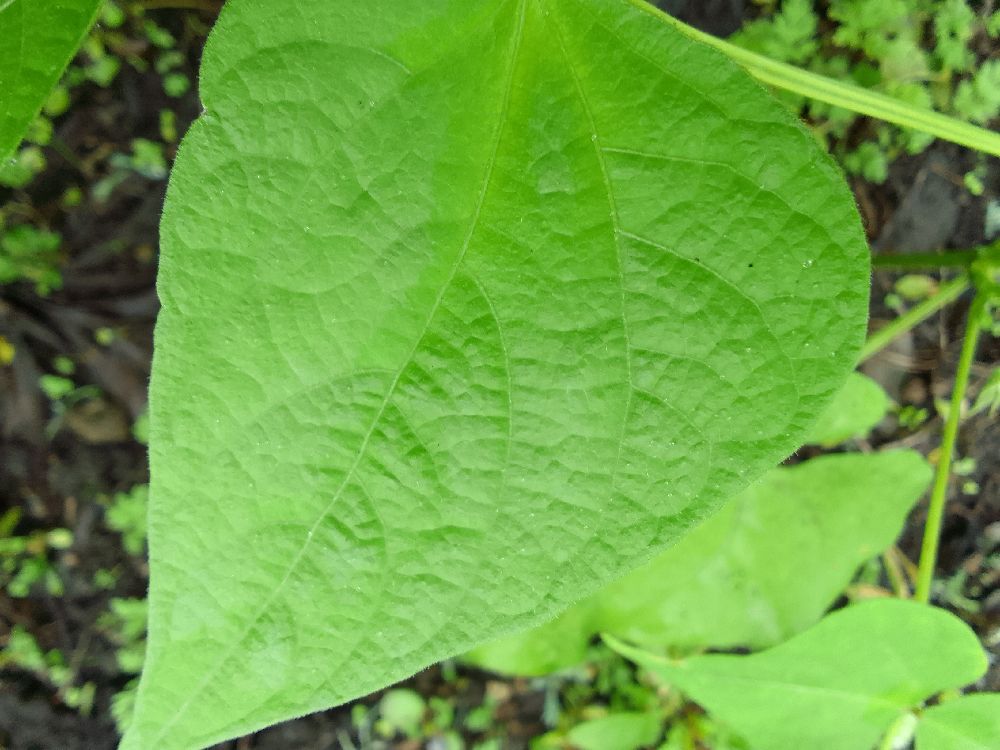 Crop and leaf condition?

common bean, healthy
